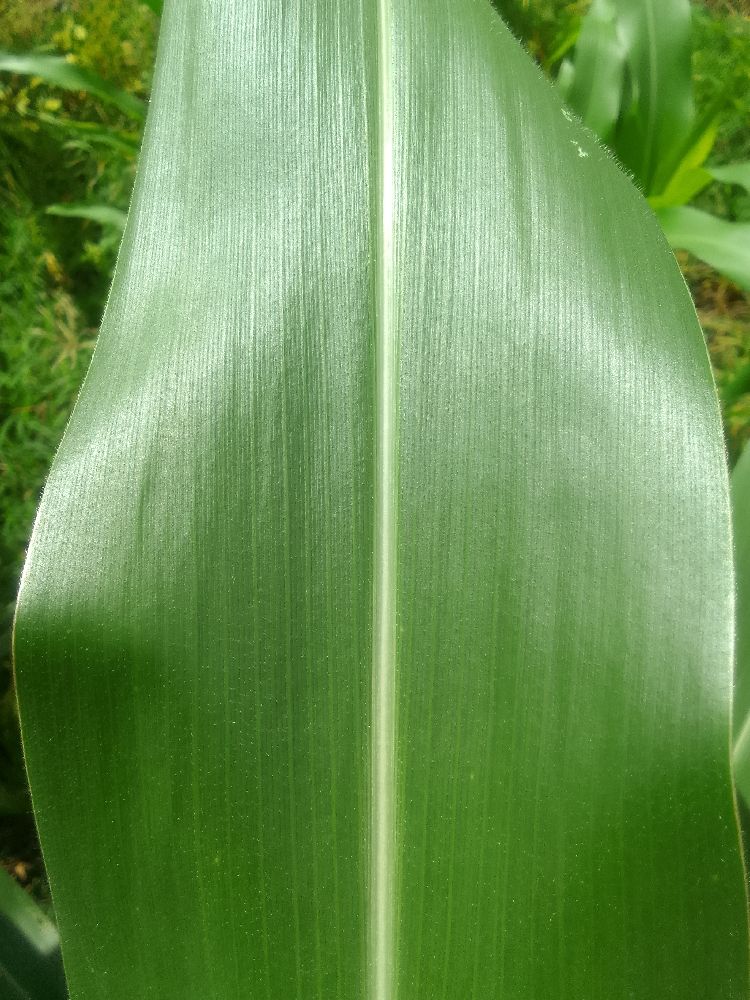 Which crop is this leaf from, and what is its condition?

maize, healthy
